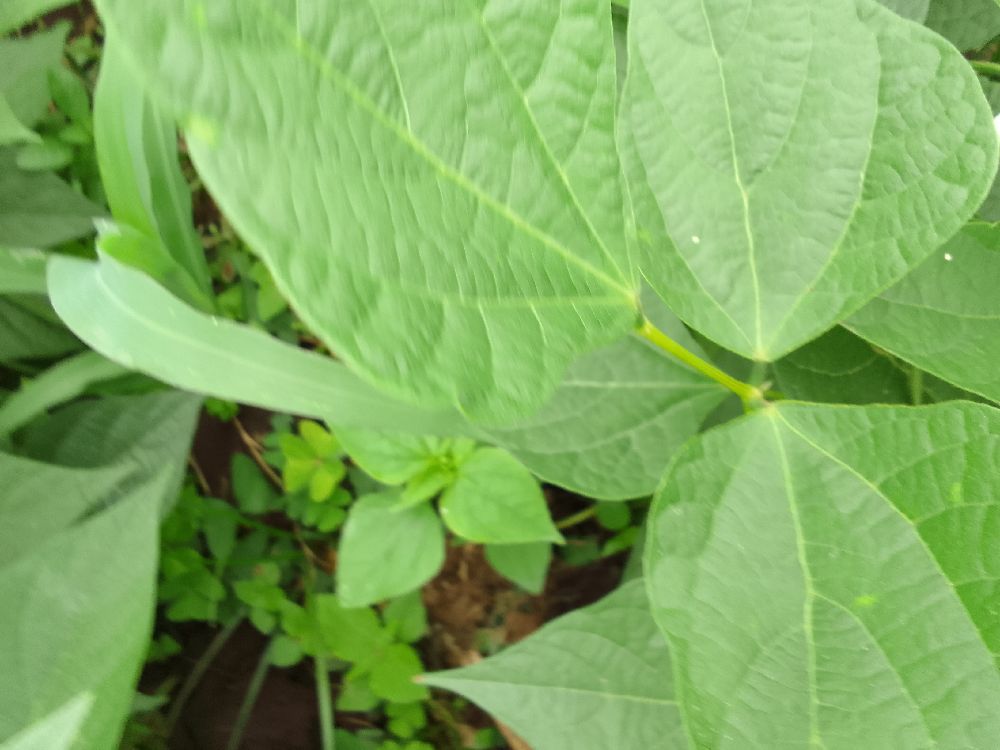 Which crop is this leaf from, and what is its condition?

common bean, healthy
